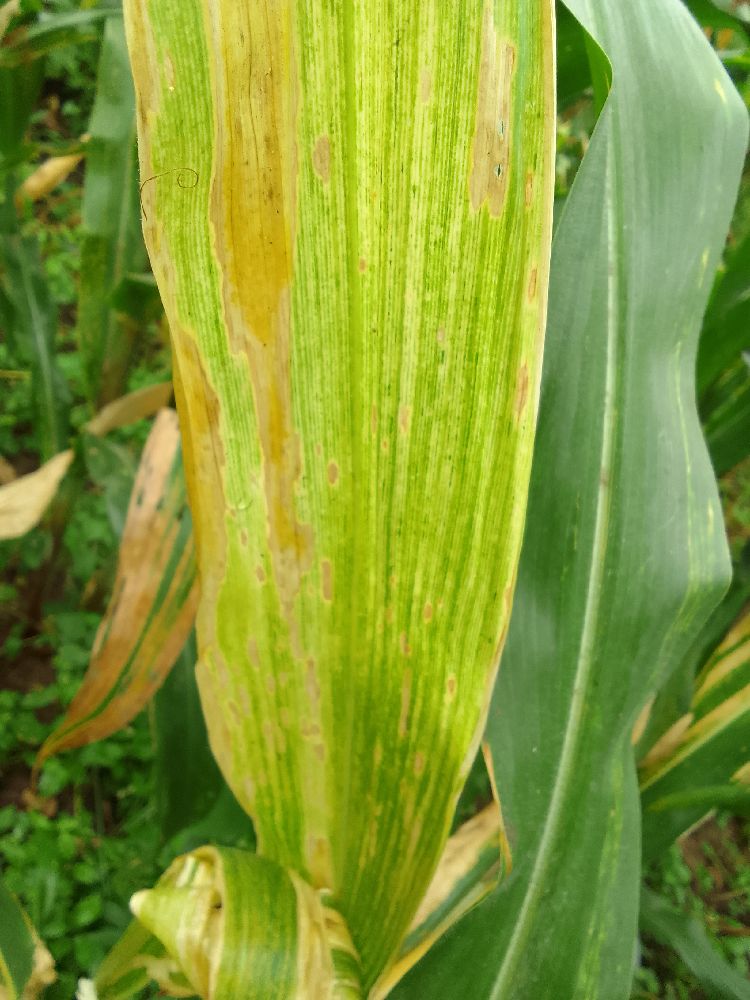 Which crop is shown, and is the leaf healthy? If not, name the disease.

maize, maize lethal necrosis
